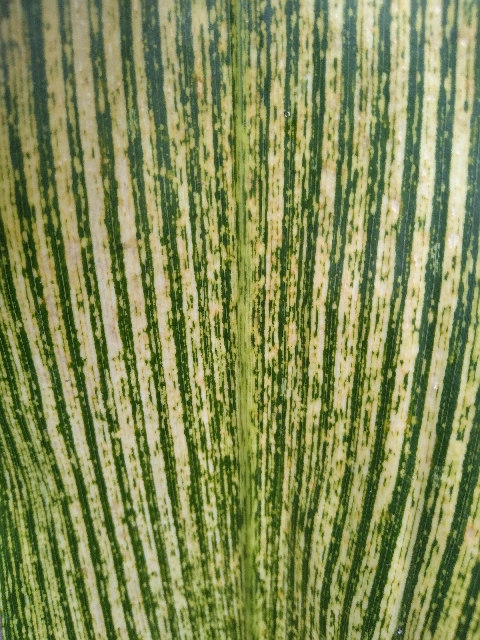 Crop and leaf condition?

maize, maize streak virus
